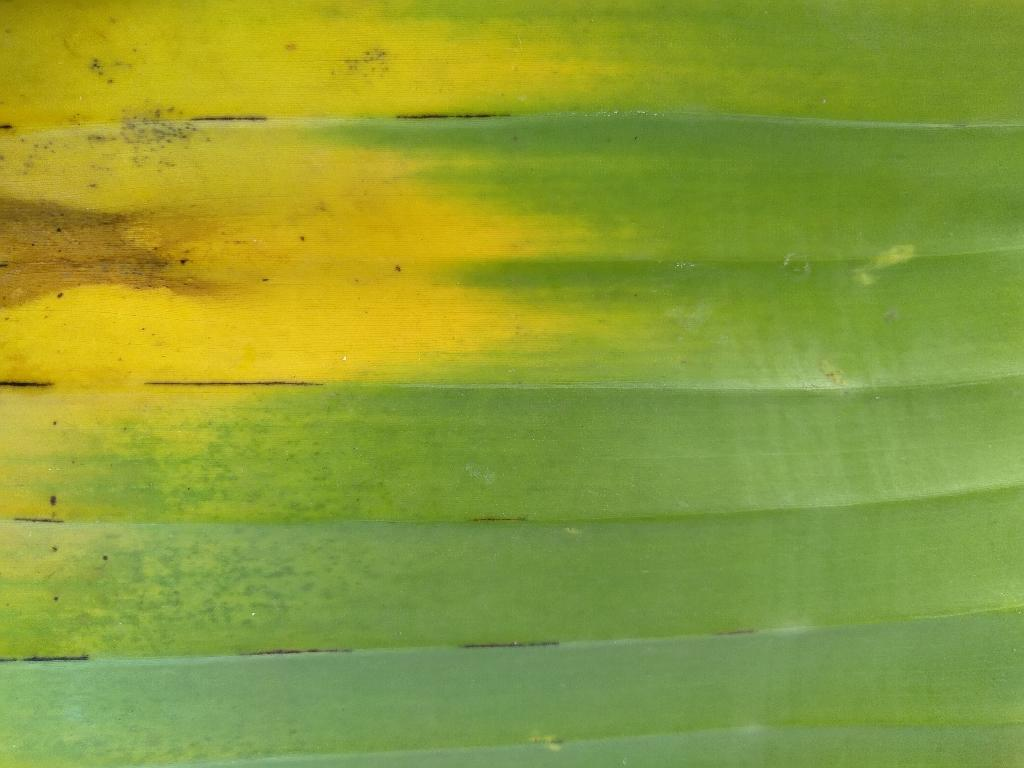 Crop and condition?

banana, fusarium wilt race 1
